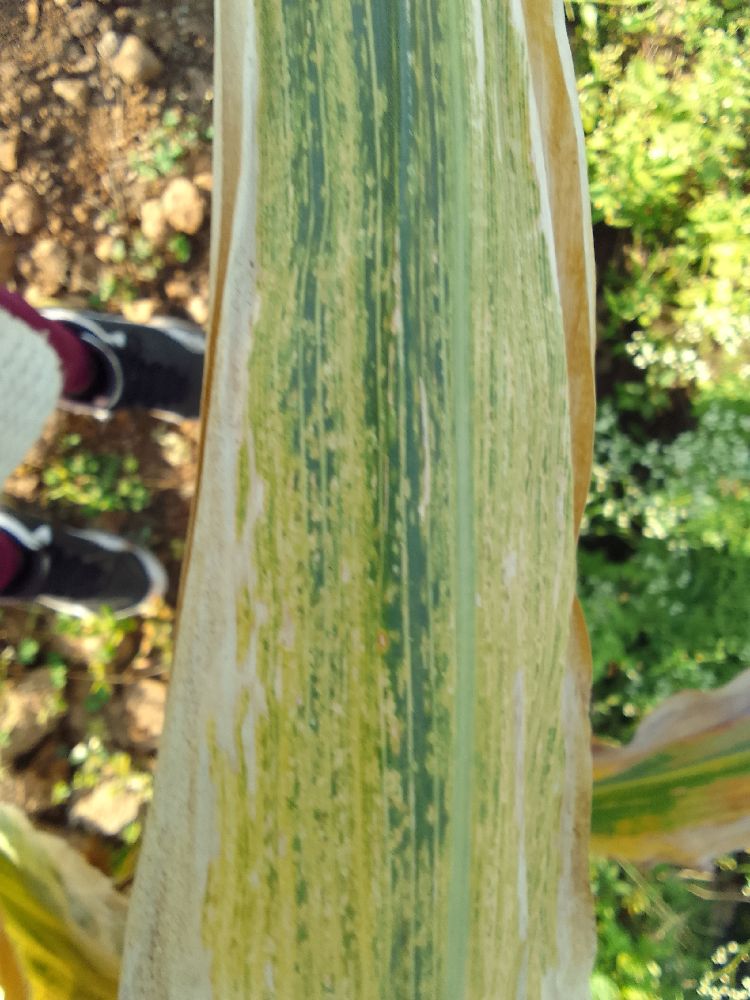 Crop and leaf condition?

maize, maize lethal necrosis
